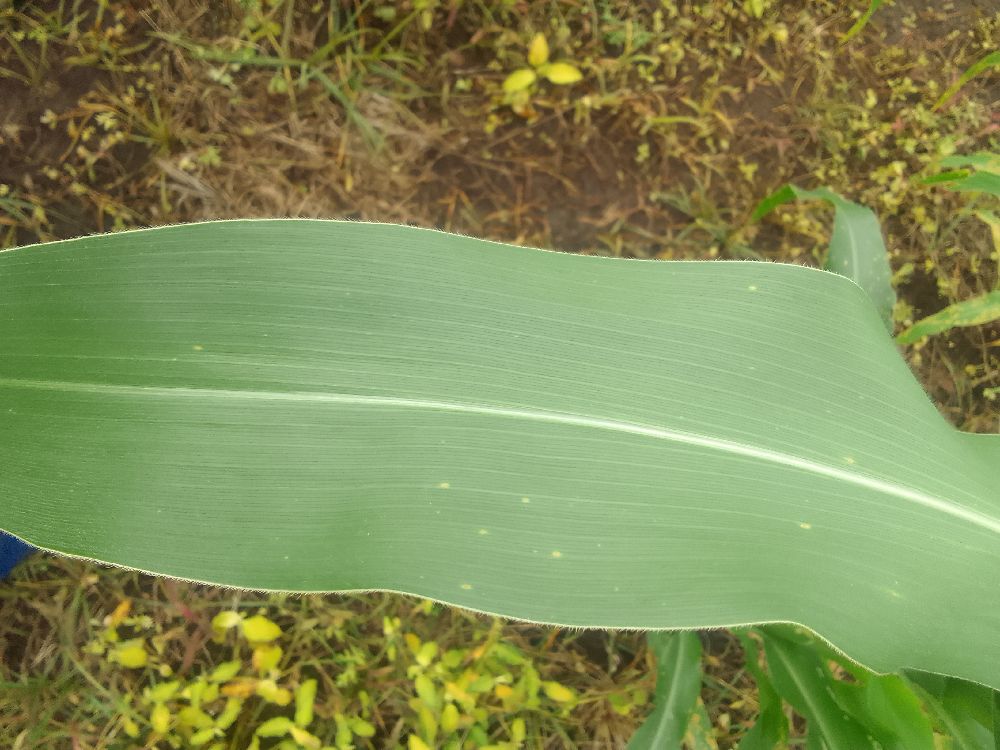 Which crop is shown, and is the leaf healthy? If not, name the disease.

maize, healthy
